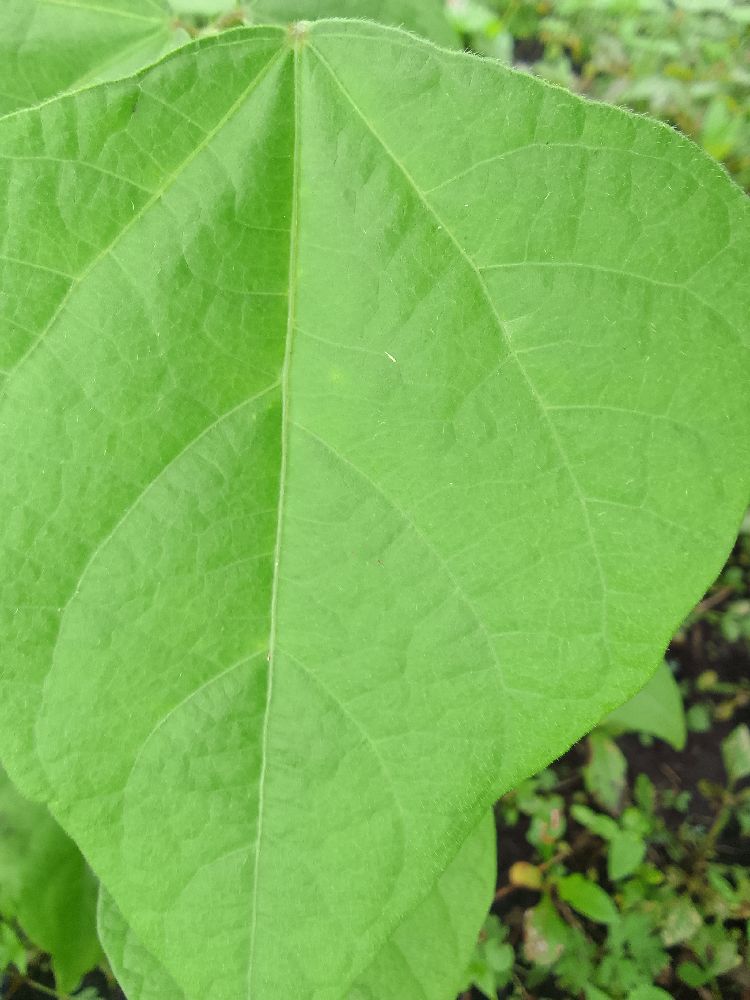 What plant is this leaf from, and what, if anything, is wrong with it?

common bean, healthy
